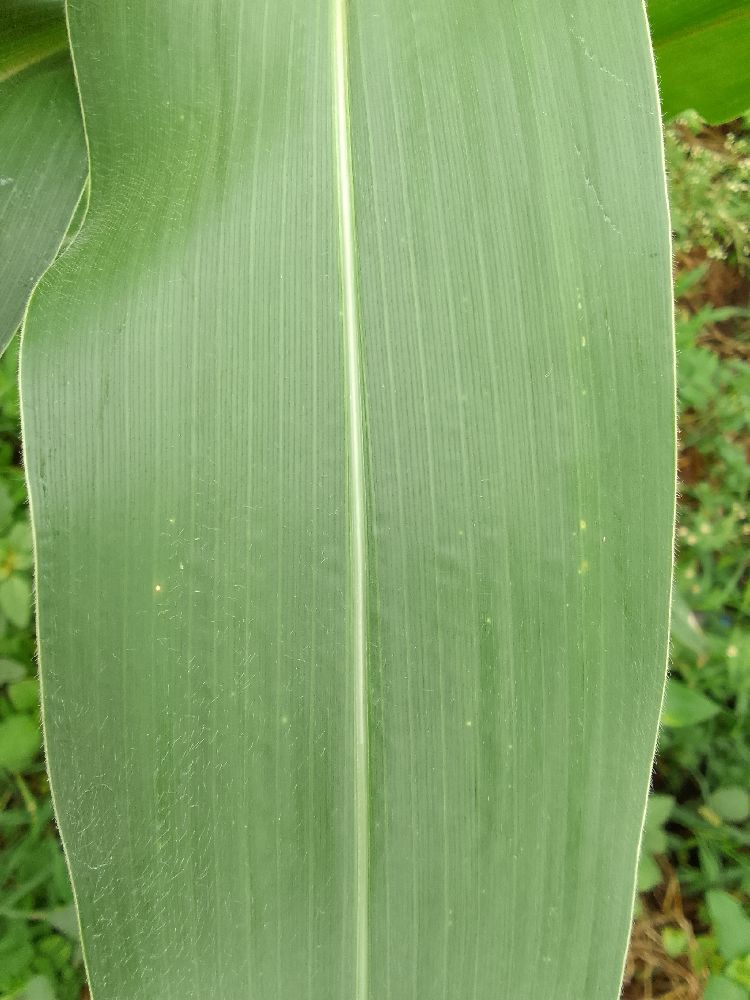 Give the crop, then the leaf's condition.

maize, healthy
